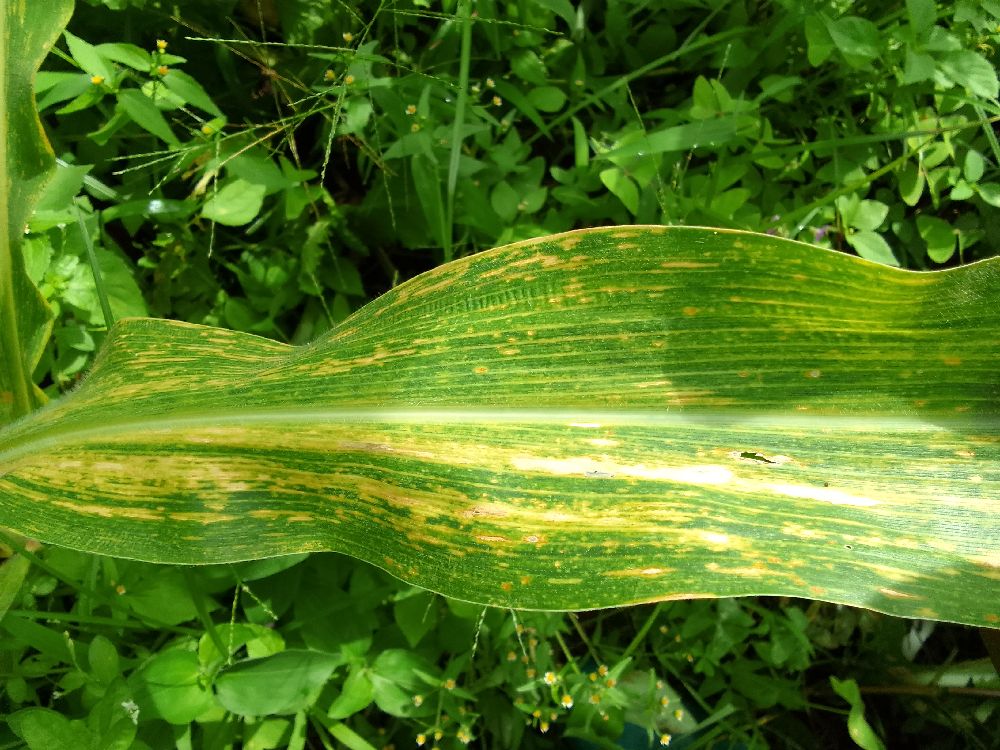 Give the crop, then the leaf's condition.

maize, maize lethal necrosis
